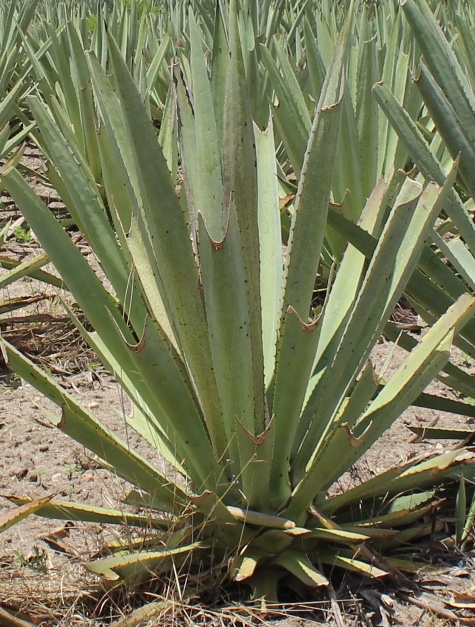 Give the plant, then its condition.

agave, spotted
